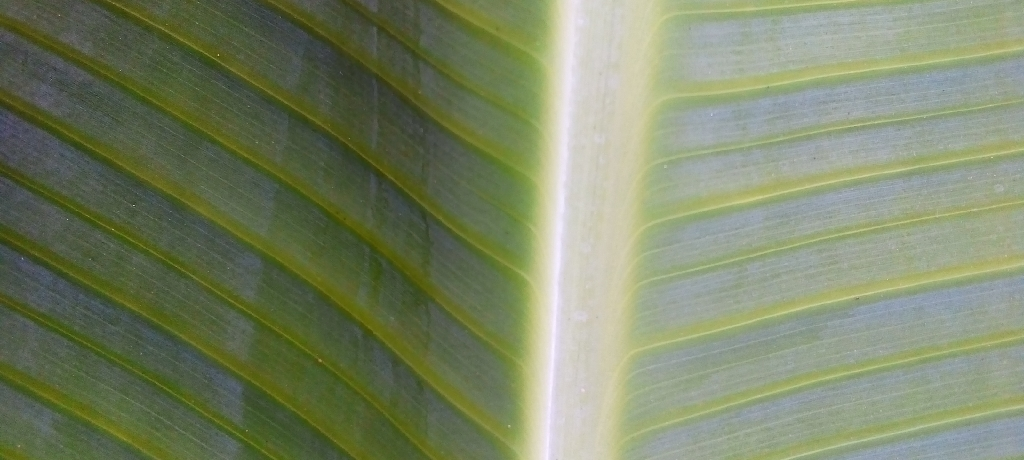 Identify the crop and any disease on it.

banana, healthy
